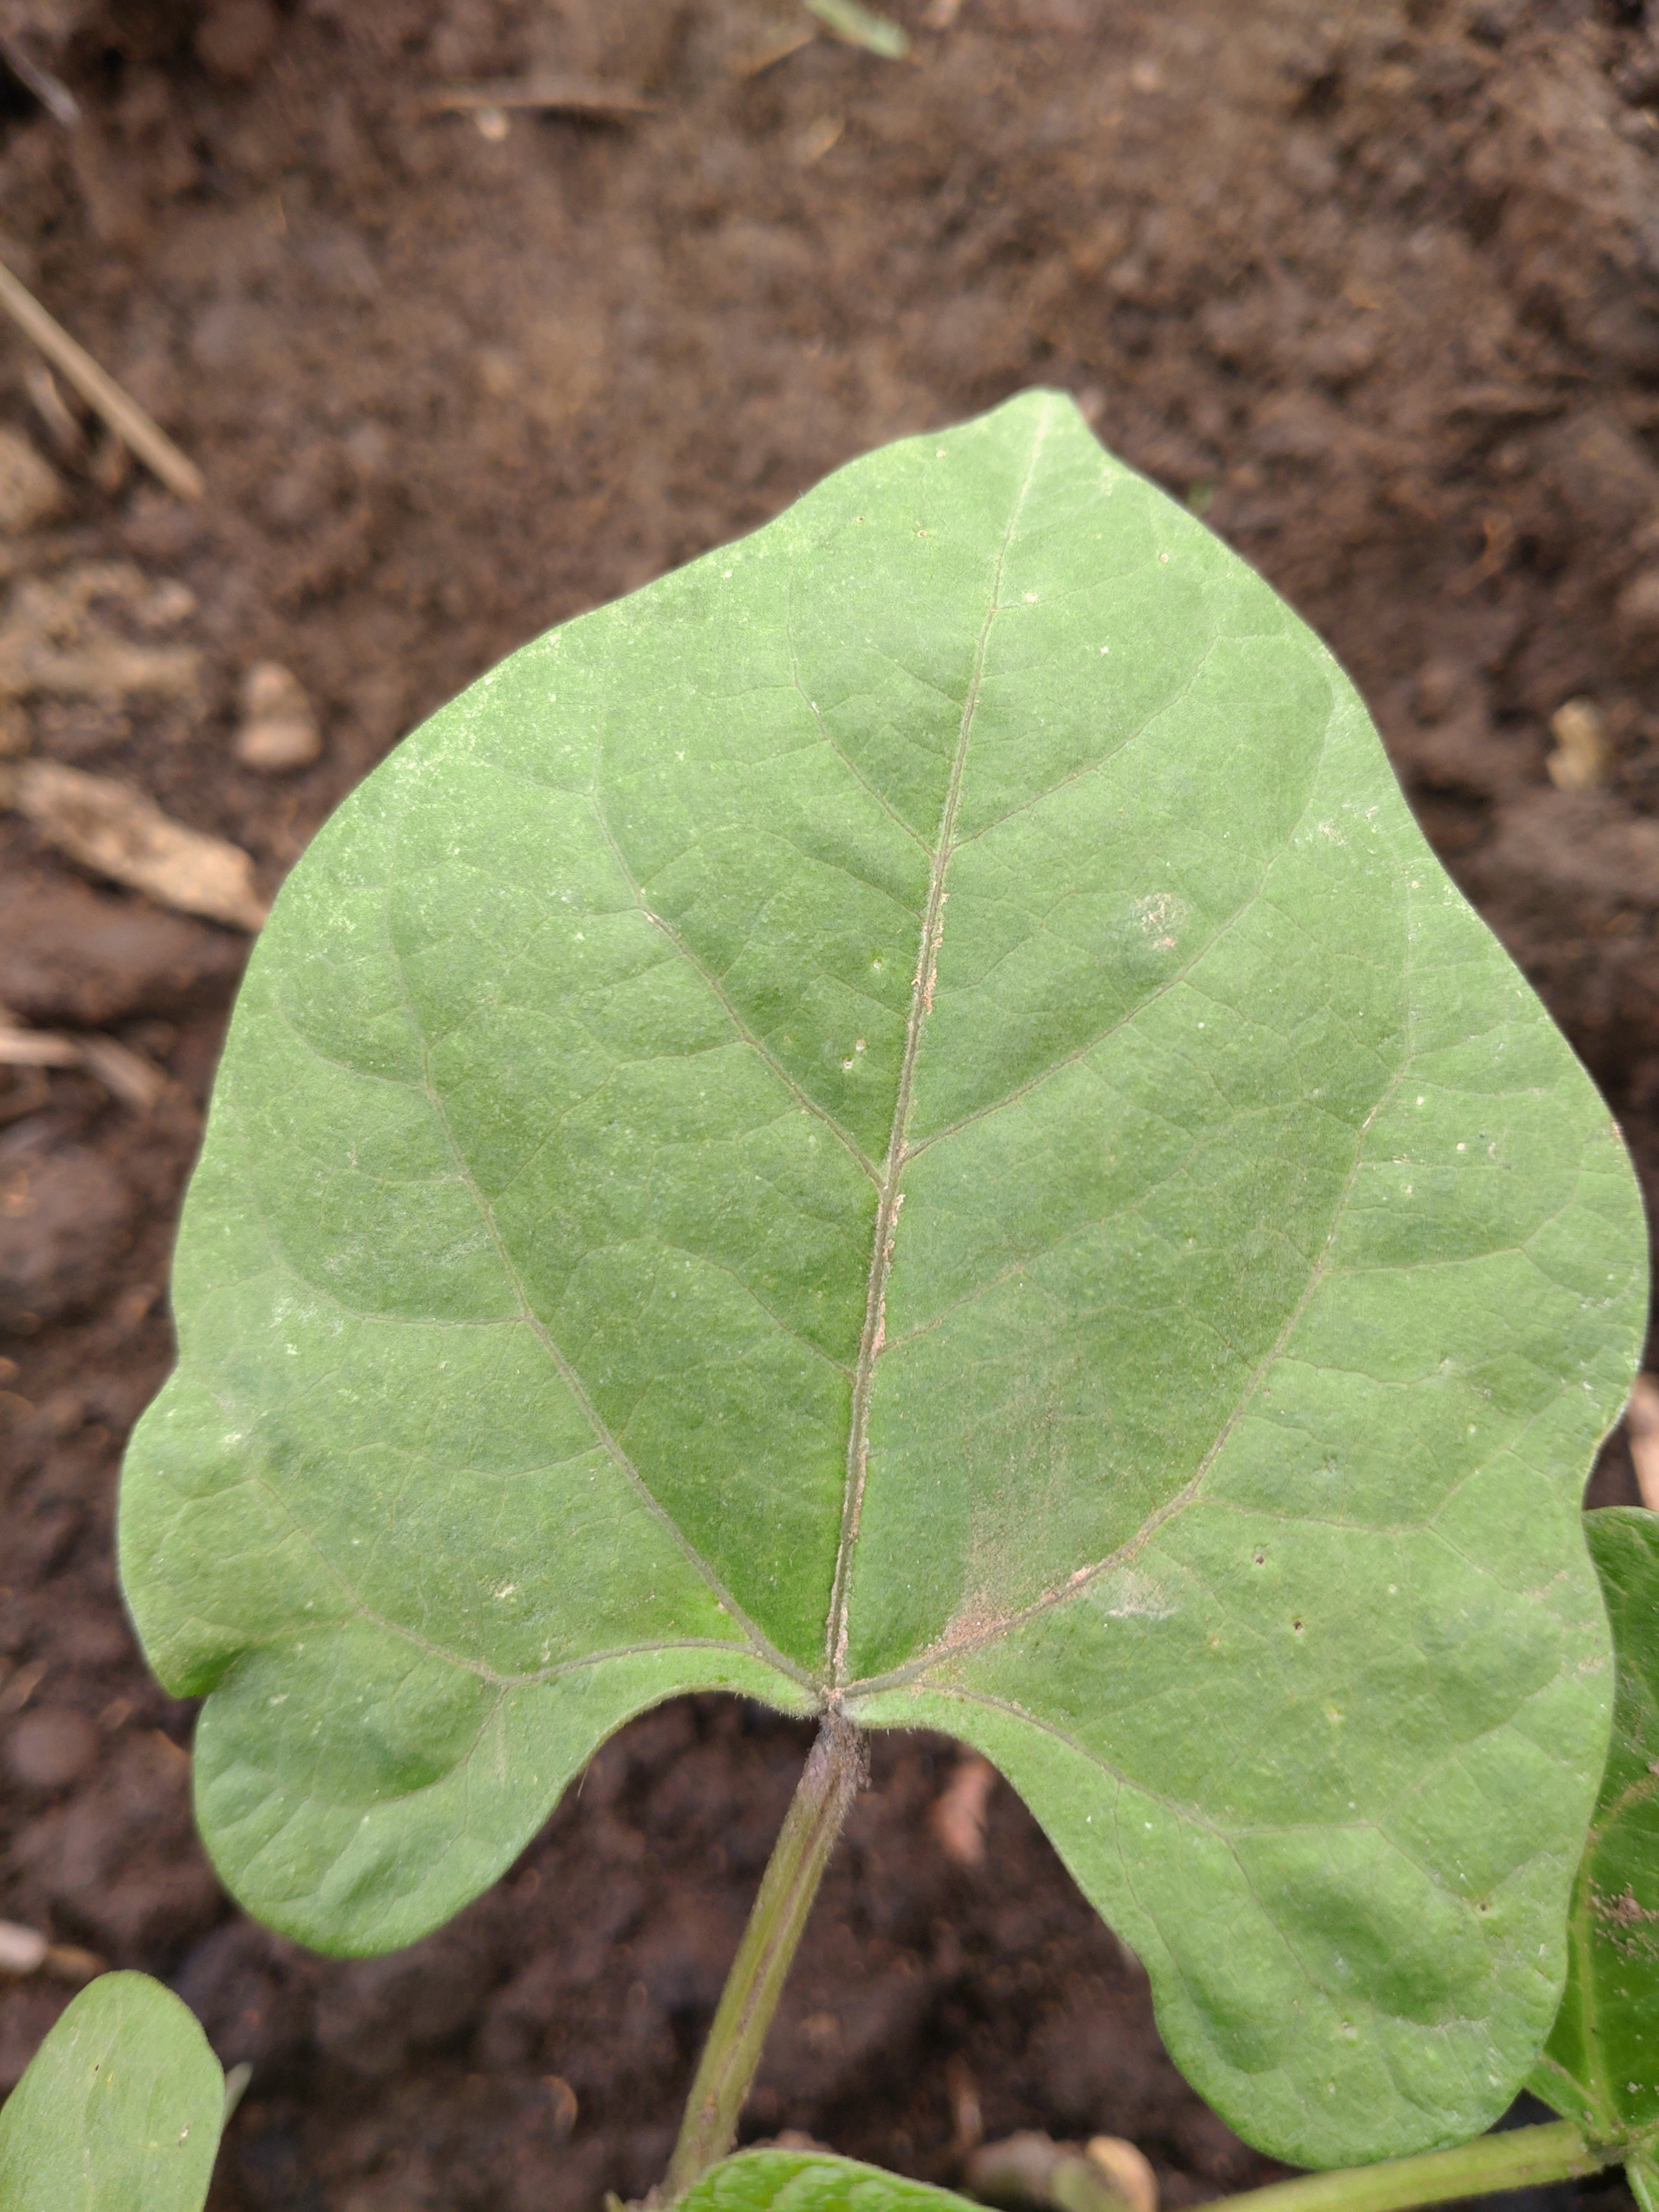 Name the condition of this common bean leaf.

healthy
